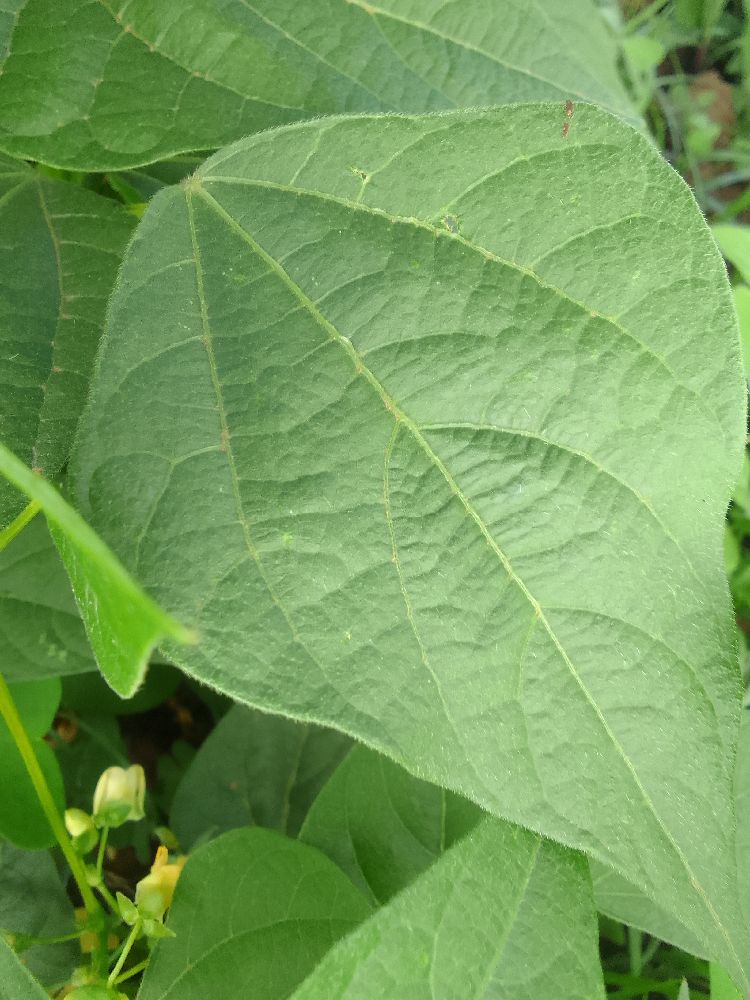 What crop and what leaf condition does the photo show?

common bean, healthy
